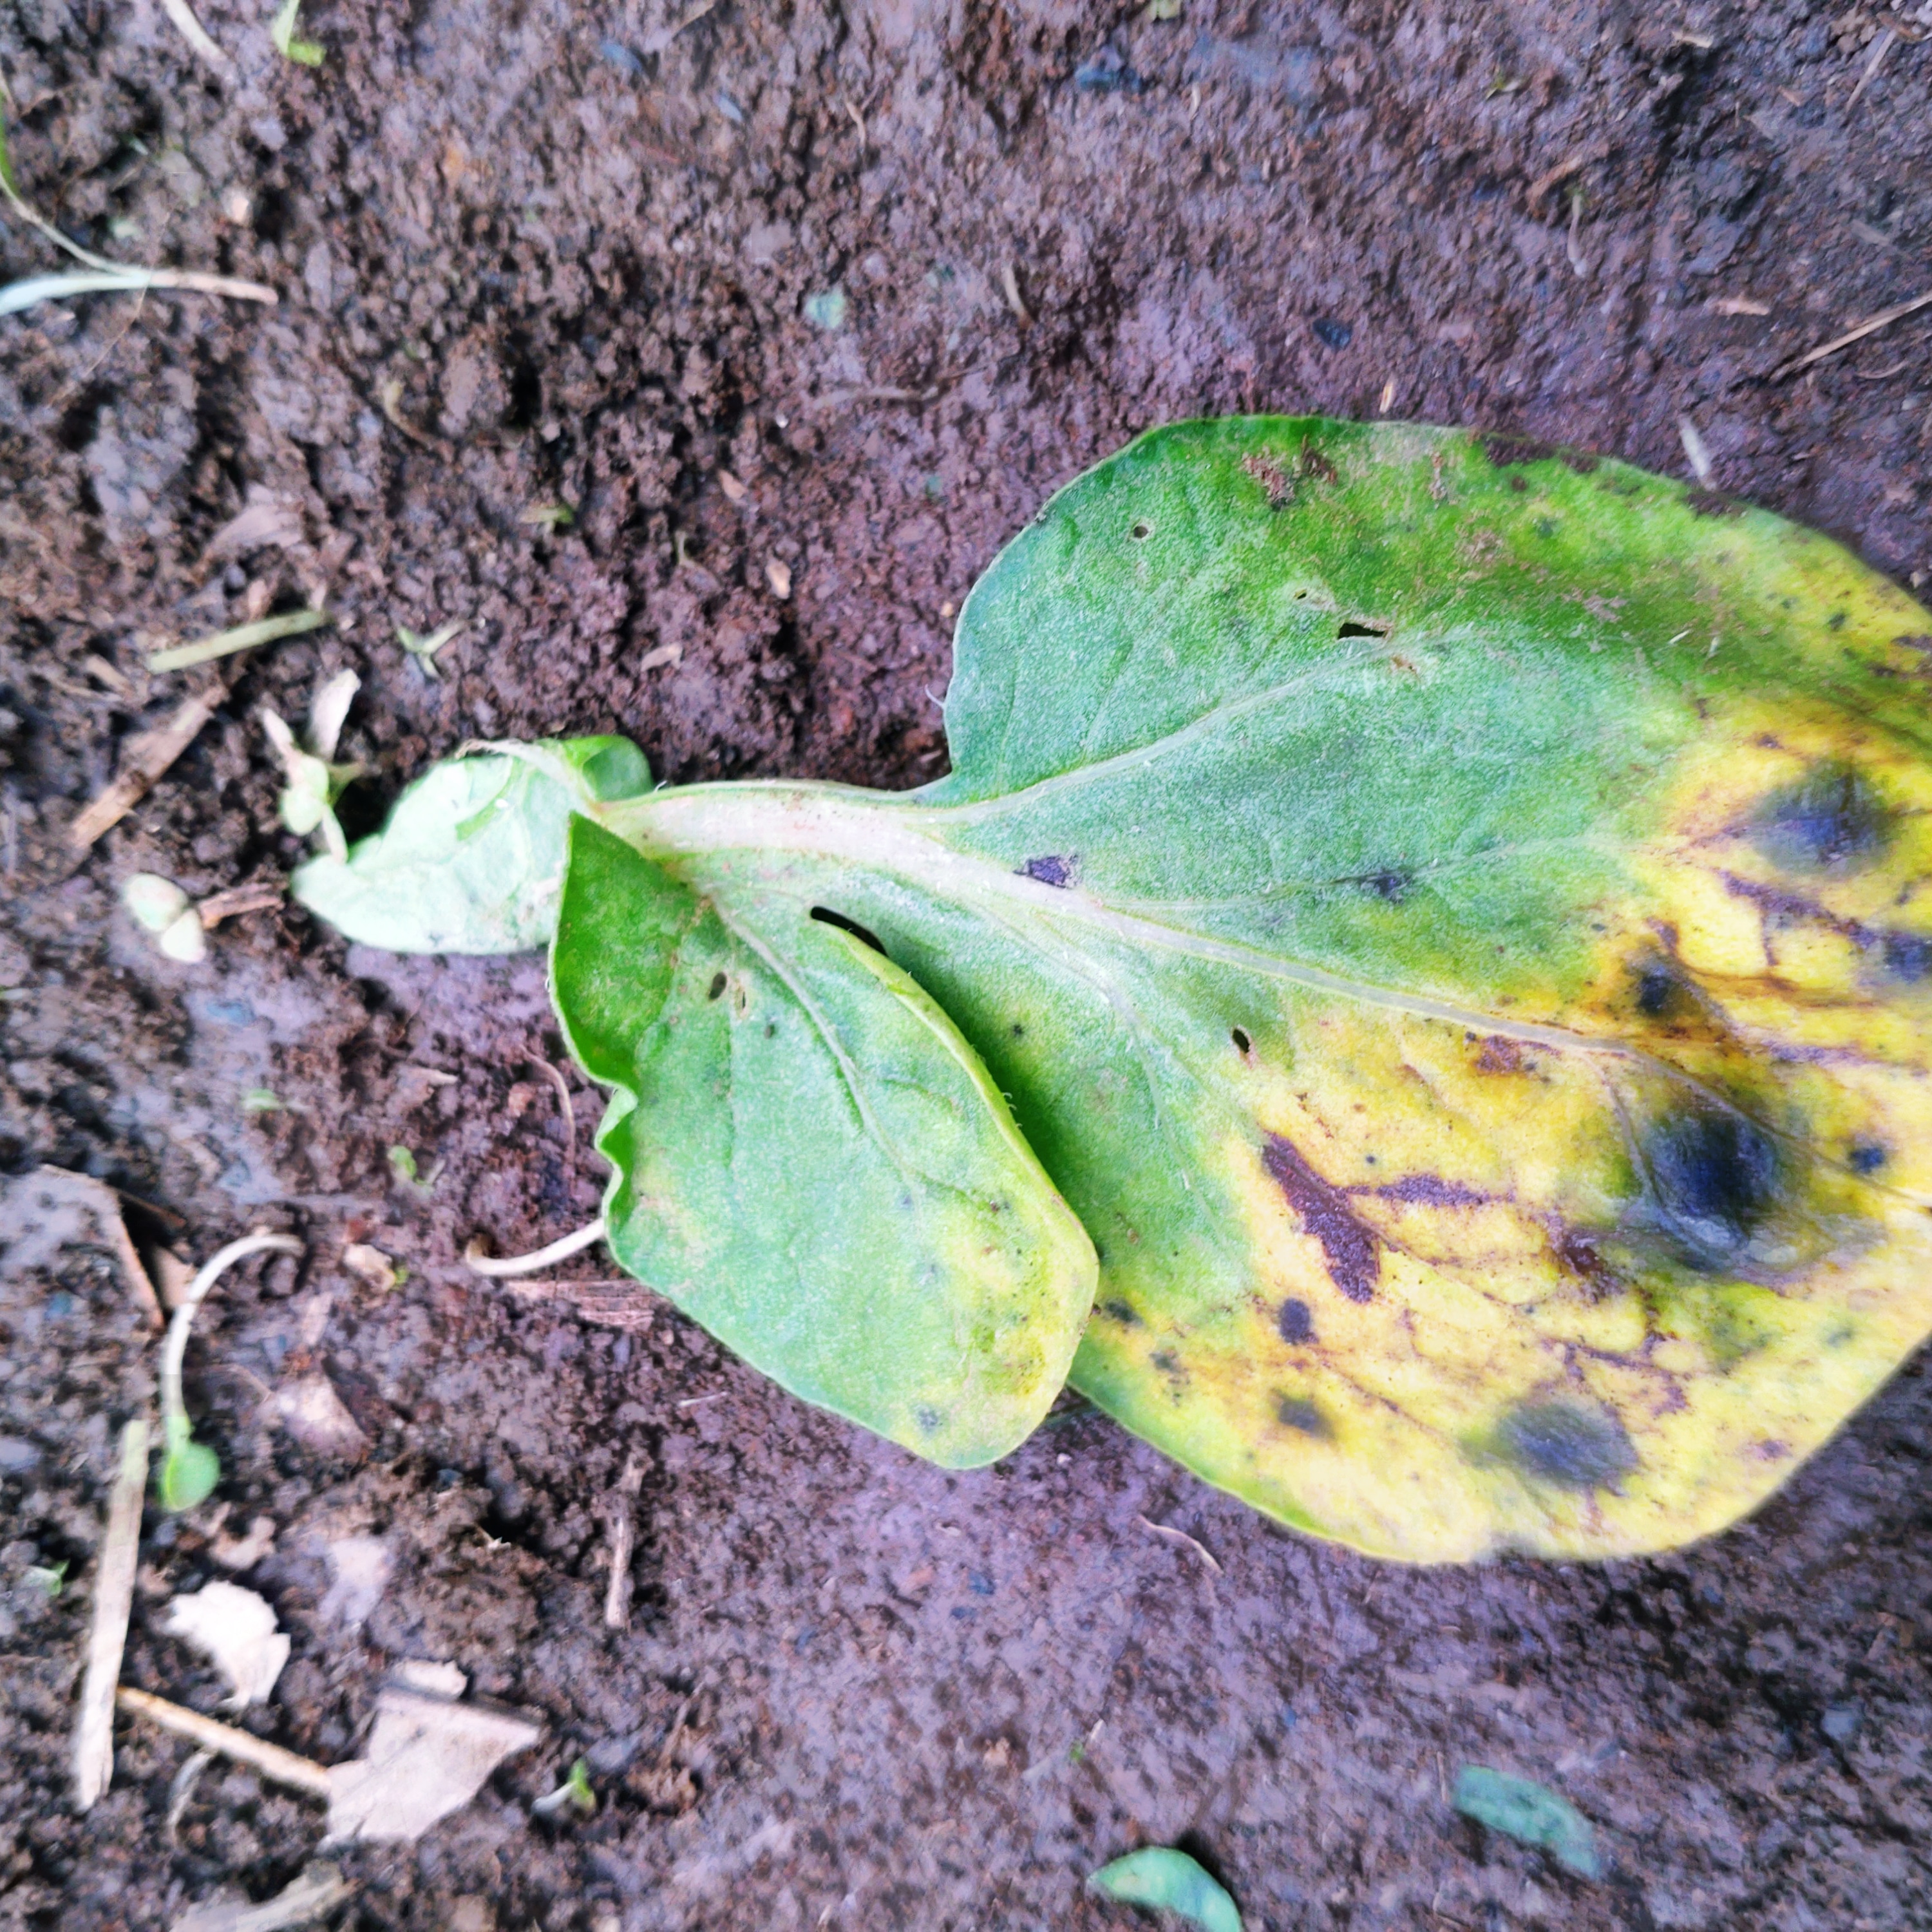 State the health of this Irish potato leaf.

late blight
